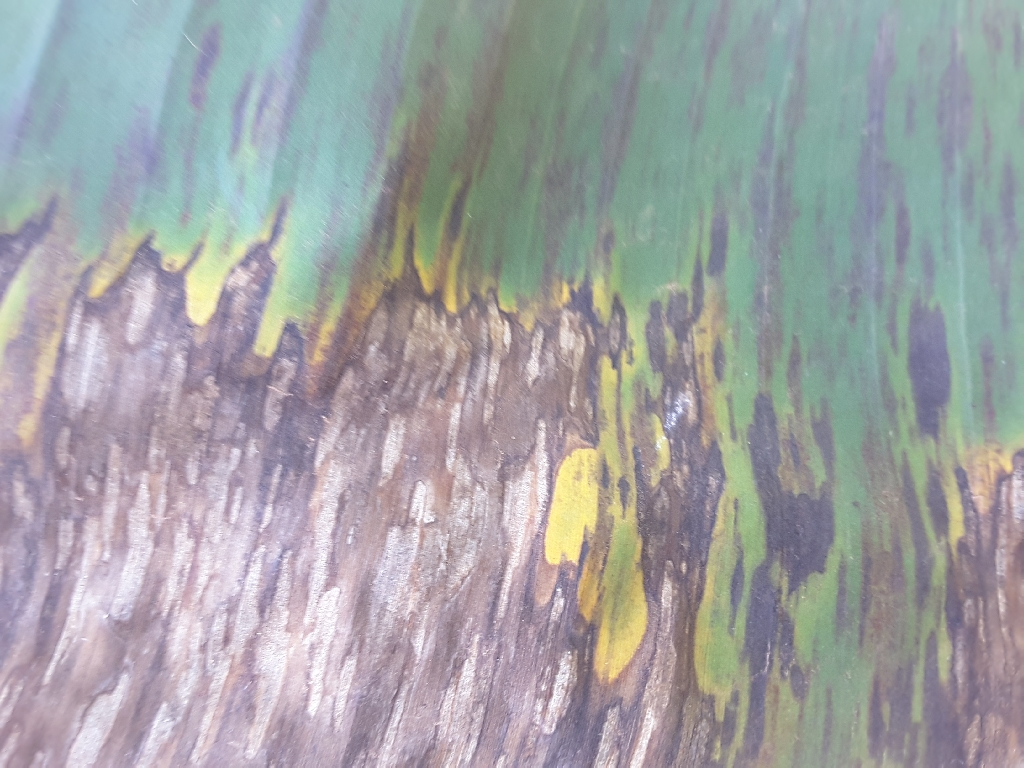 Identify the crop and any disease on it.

banana, black sigatoka
